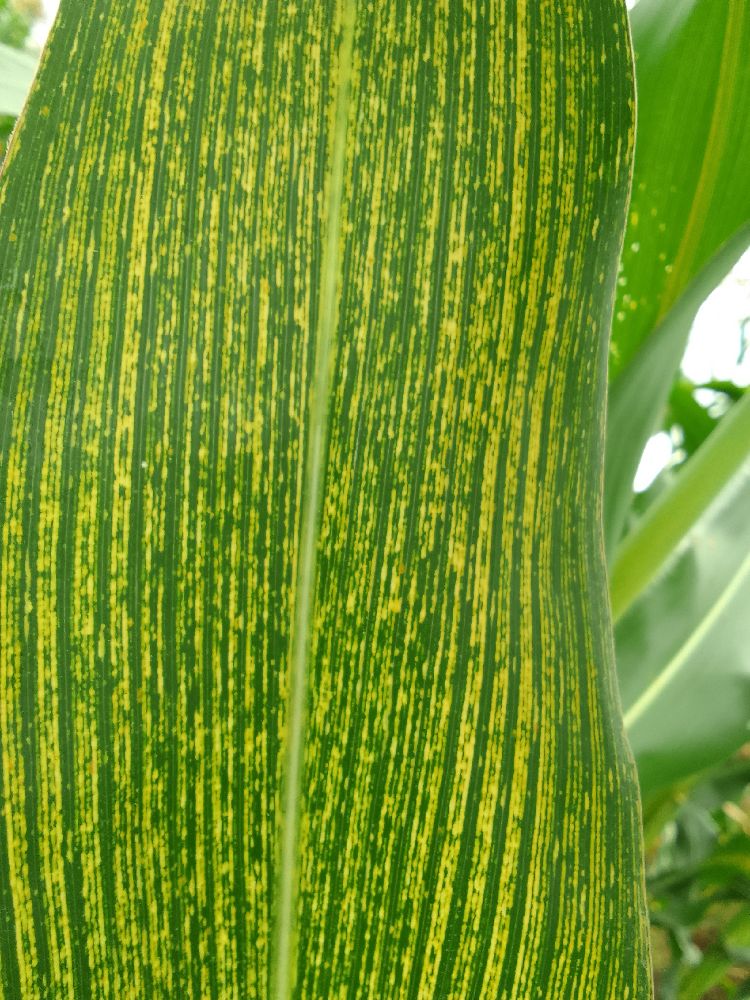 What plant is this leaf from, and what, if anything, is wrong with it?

maize, maize streak virus
